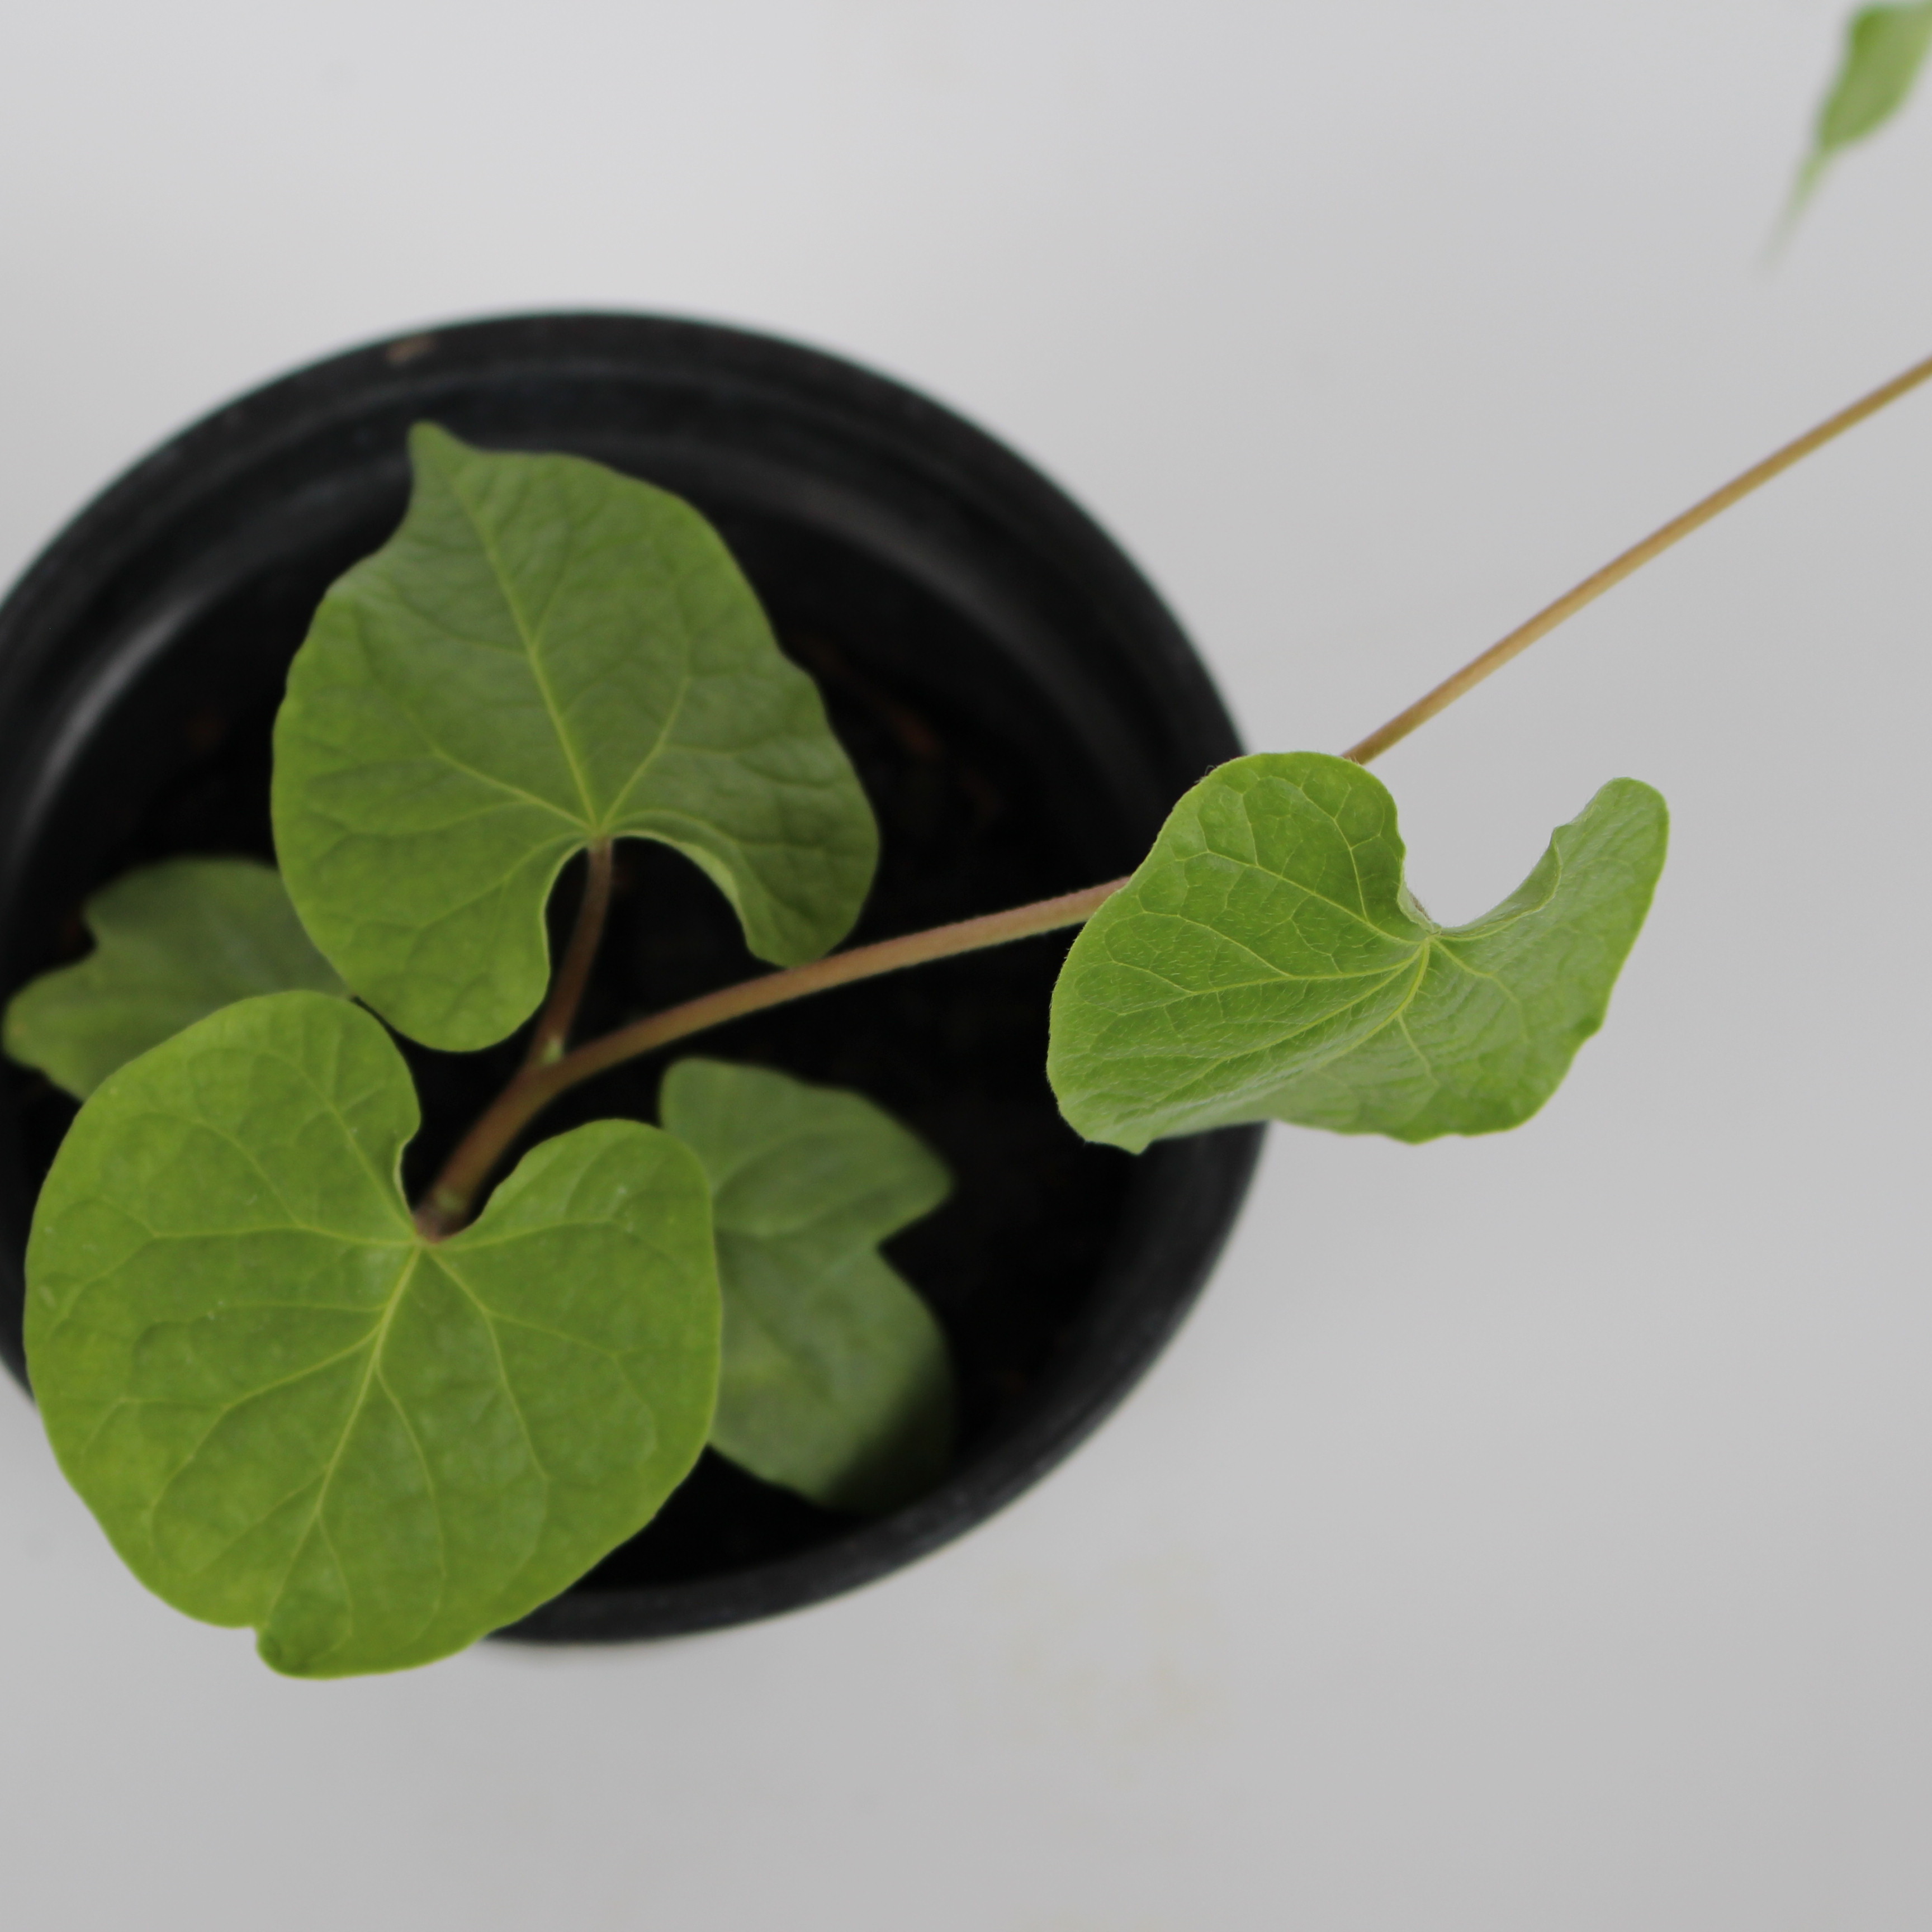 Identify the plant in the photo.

Convolvulus arvensis
